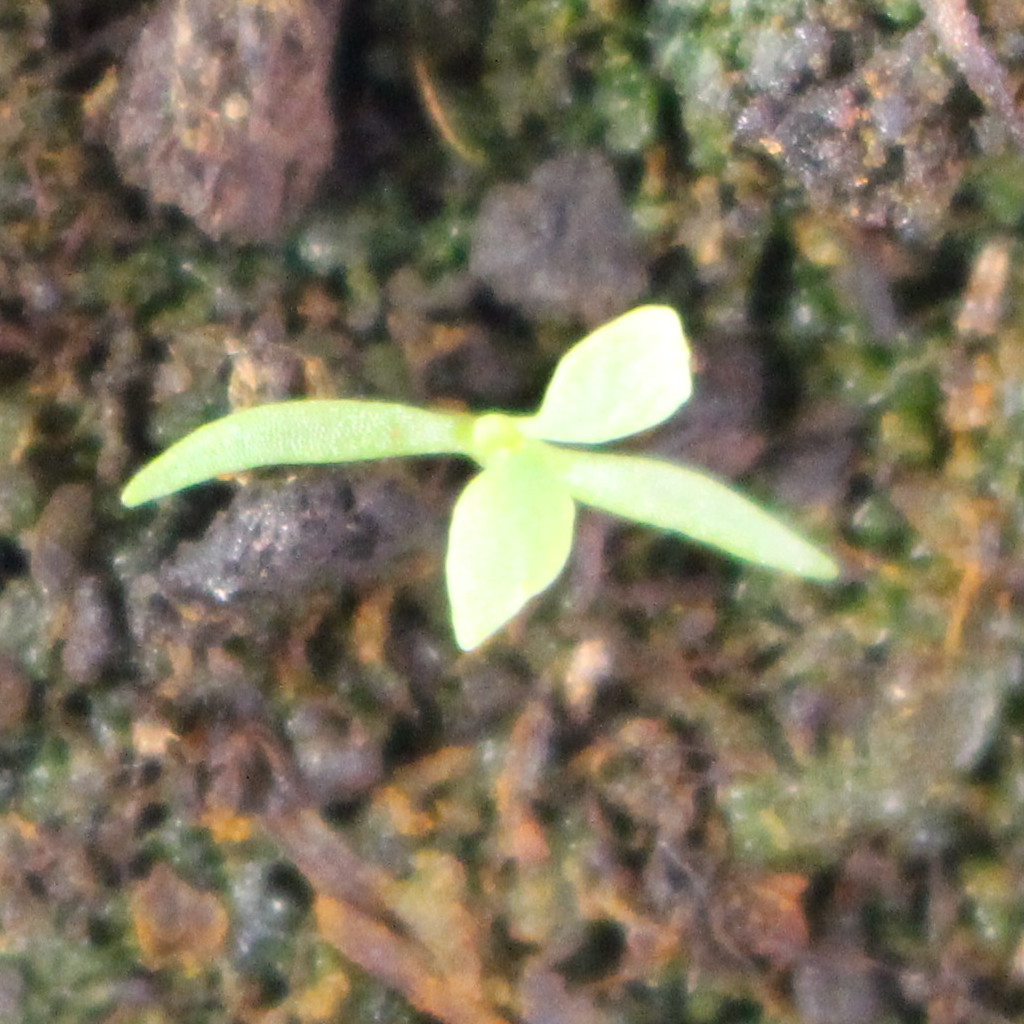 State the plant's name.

Papaver rhoeas
